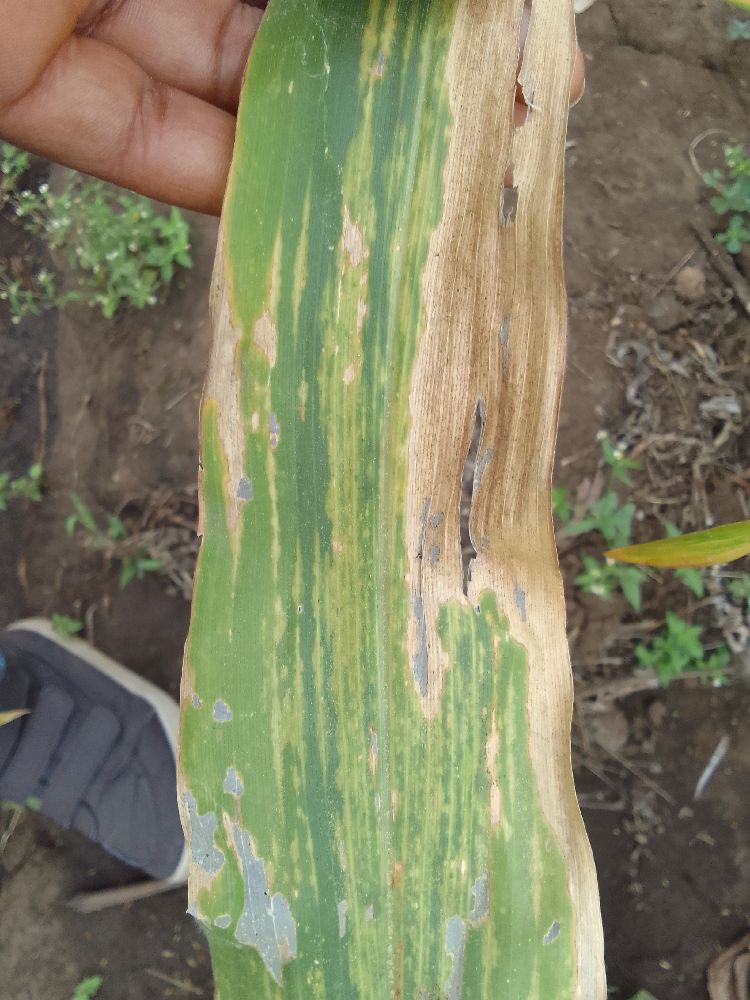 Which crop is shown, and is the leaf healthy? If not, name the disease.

maize, maize lethal necrosis
